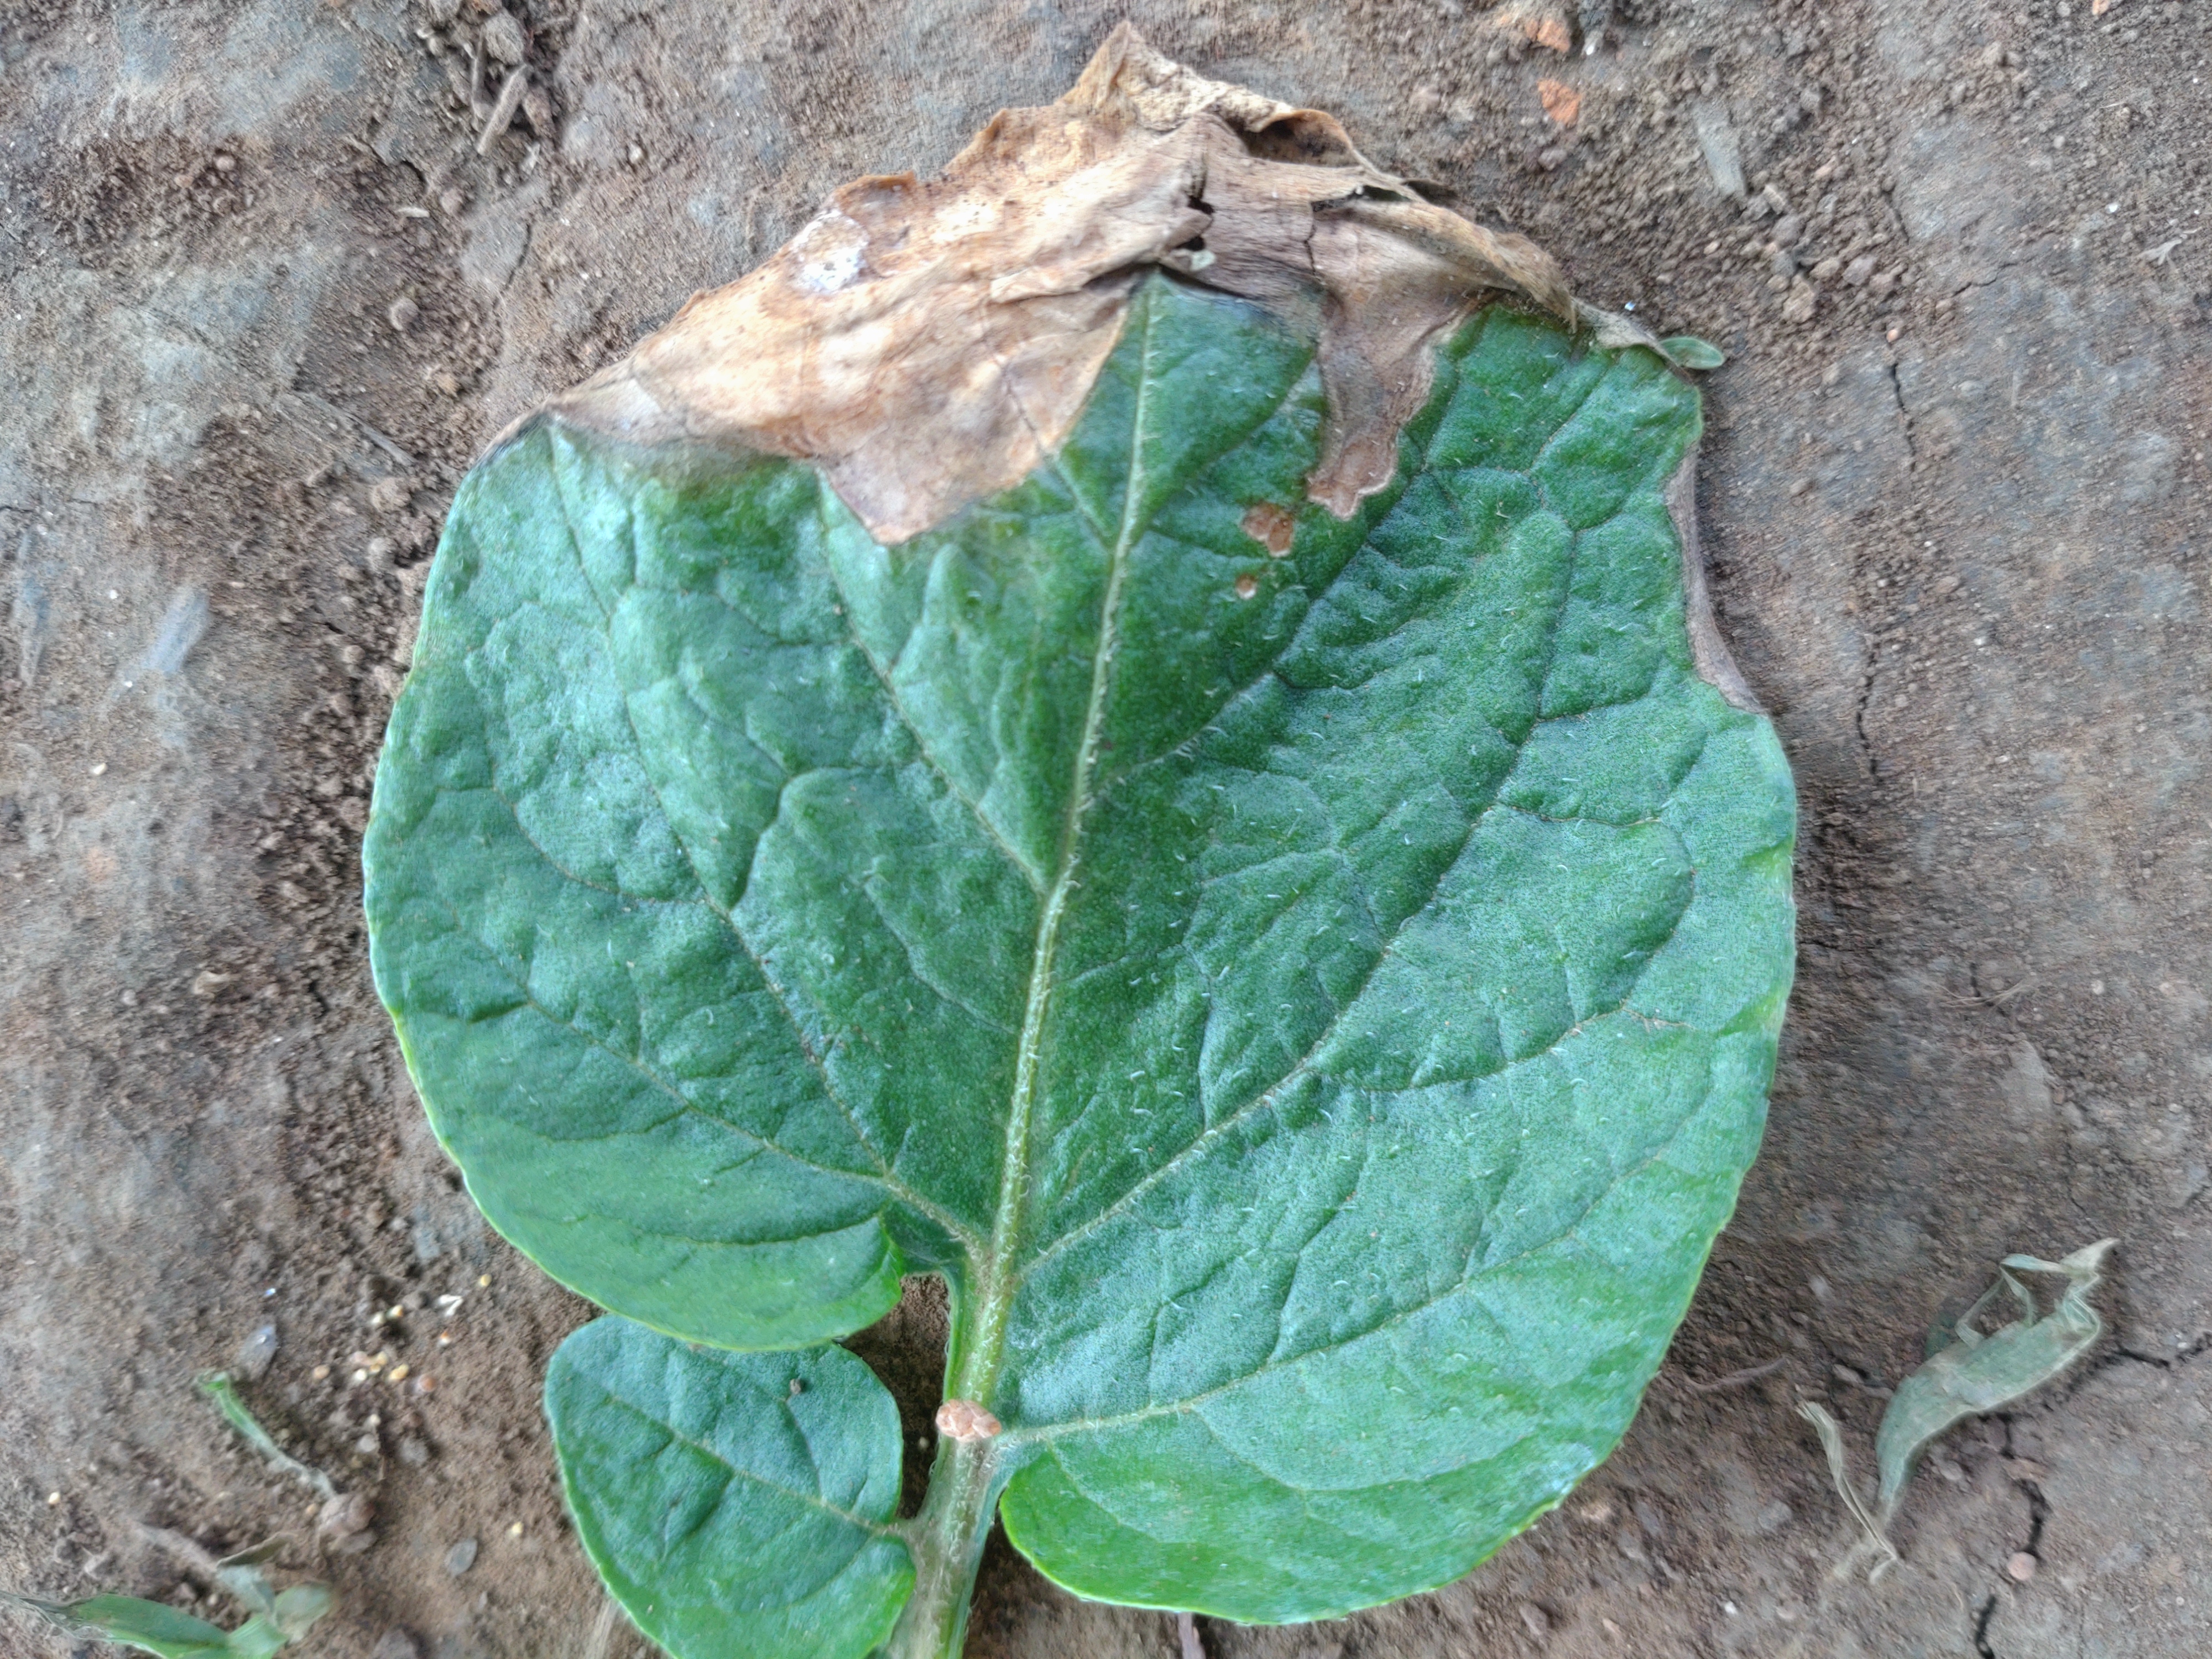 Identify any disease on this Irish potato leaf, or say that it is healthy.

early blight
